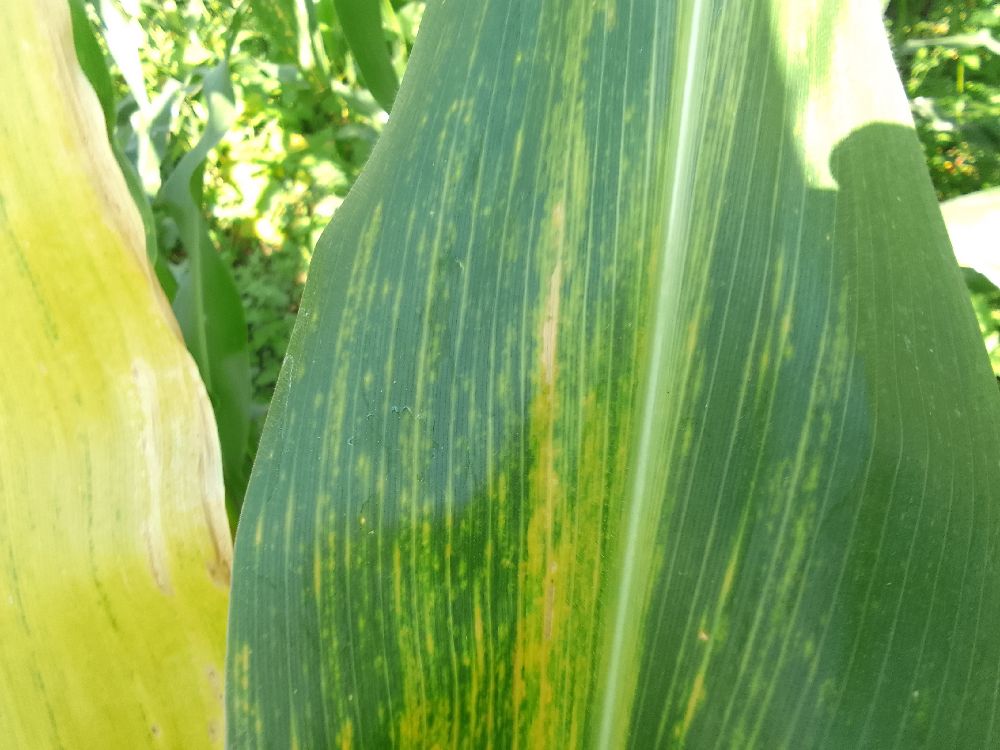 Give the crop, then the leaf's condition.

maize, maize lethal necrosis
